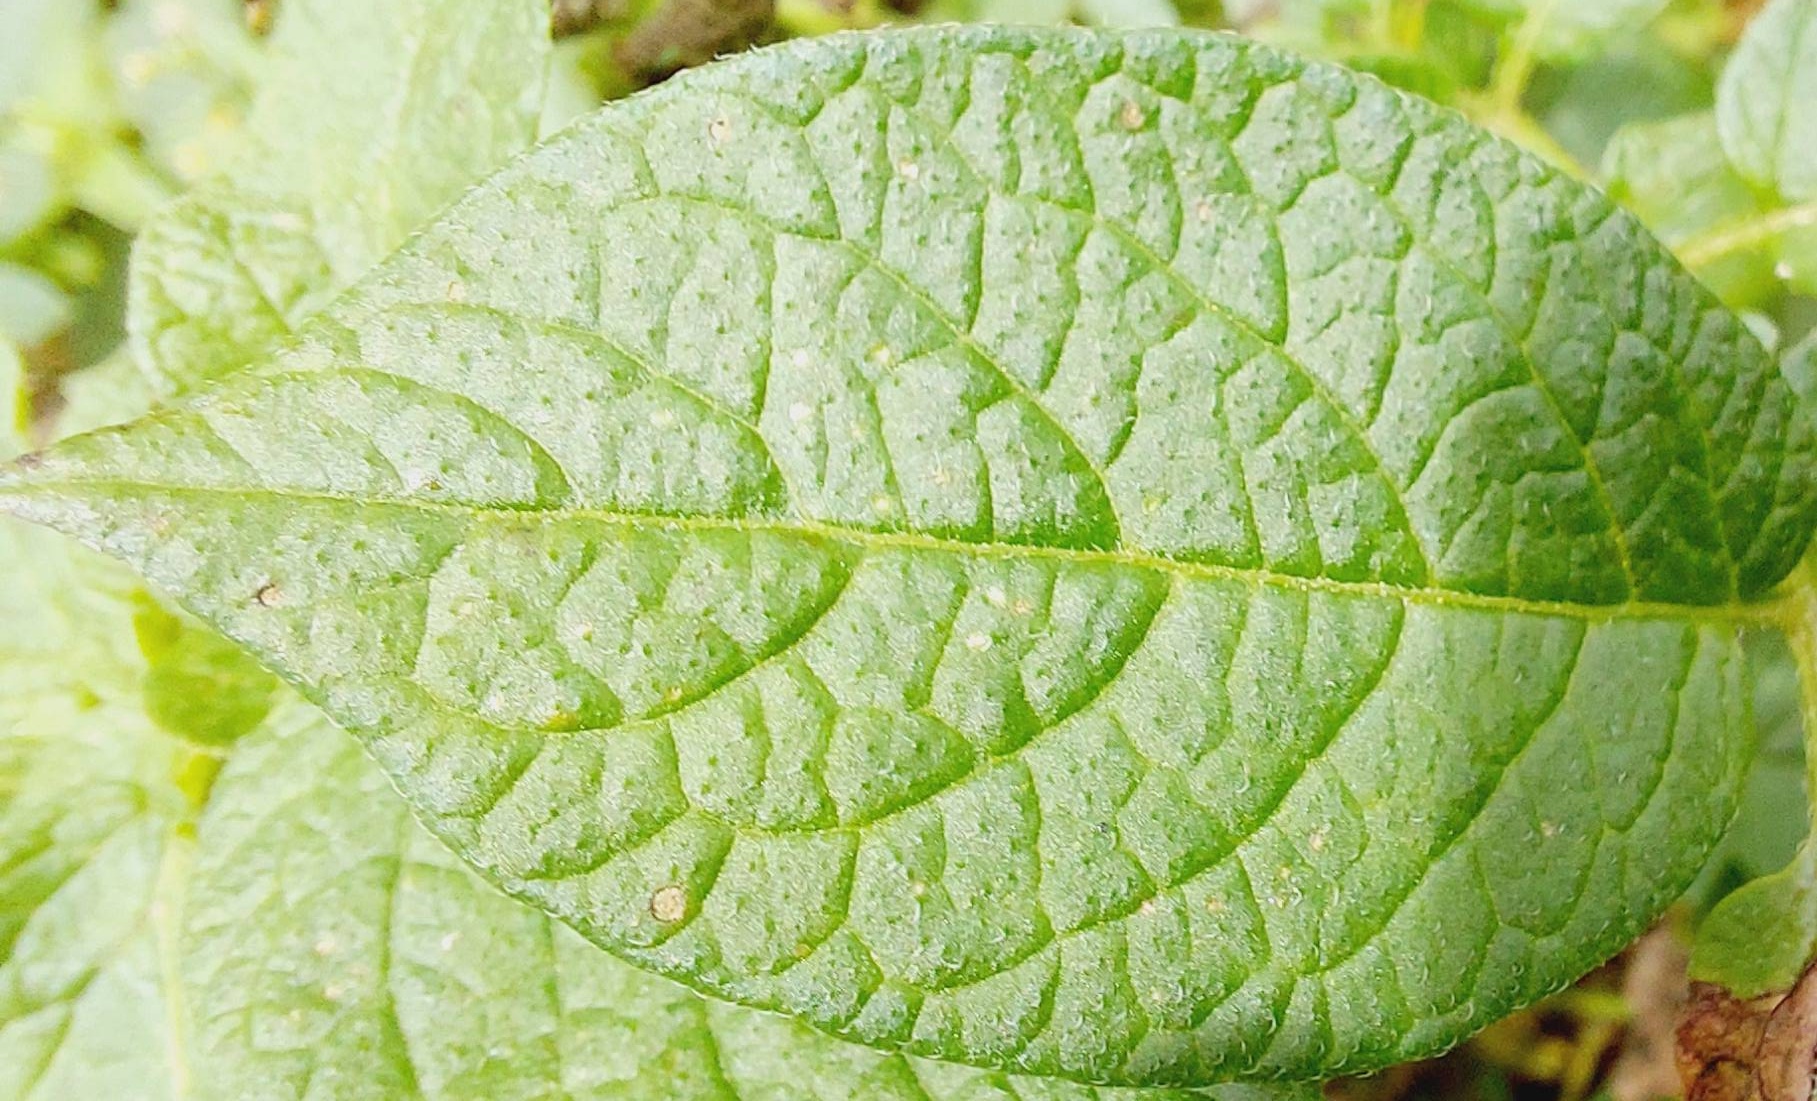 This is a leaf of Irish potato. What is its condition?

healthy
